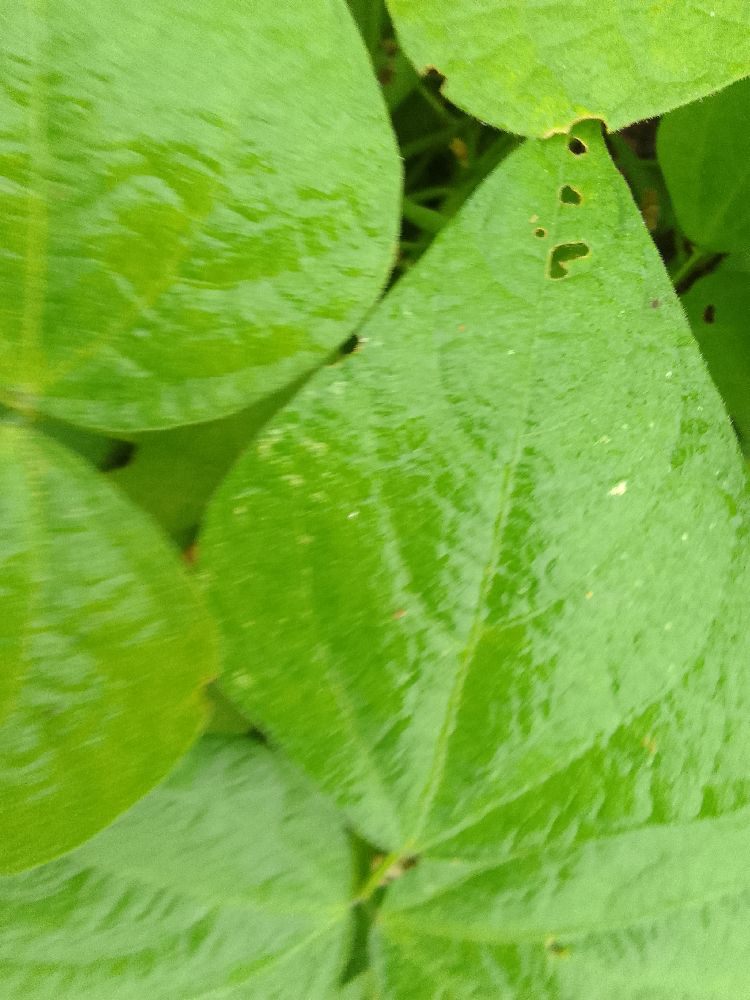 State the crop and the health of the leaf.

common bean, healthy
